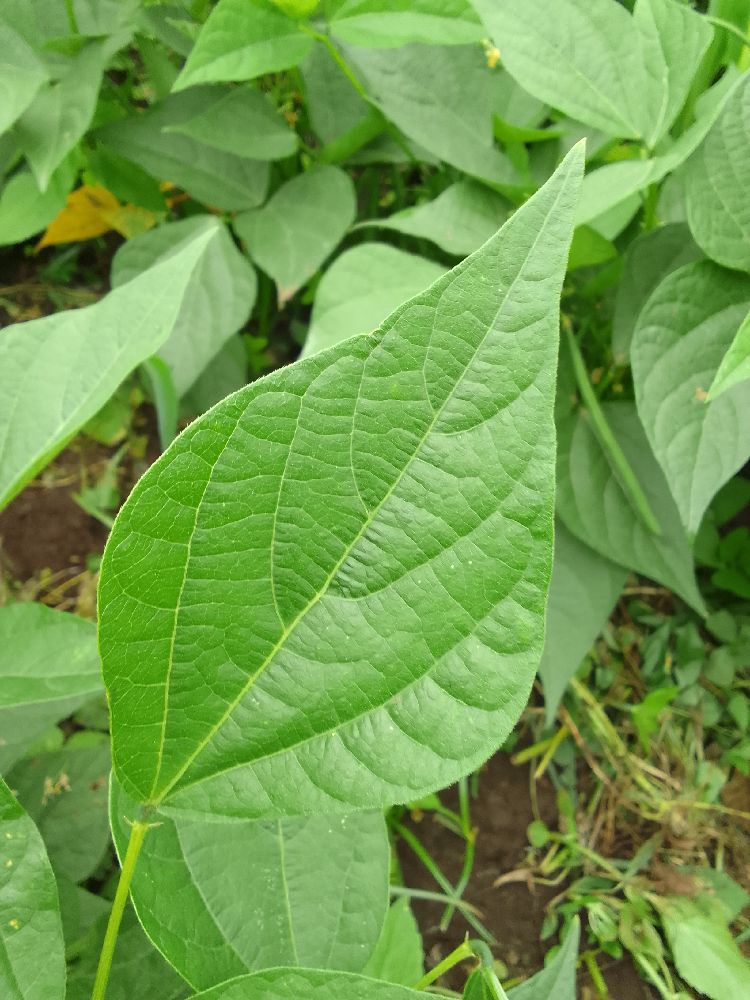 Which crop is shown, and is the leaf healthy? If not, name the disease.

common bean, healthy
